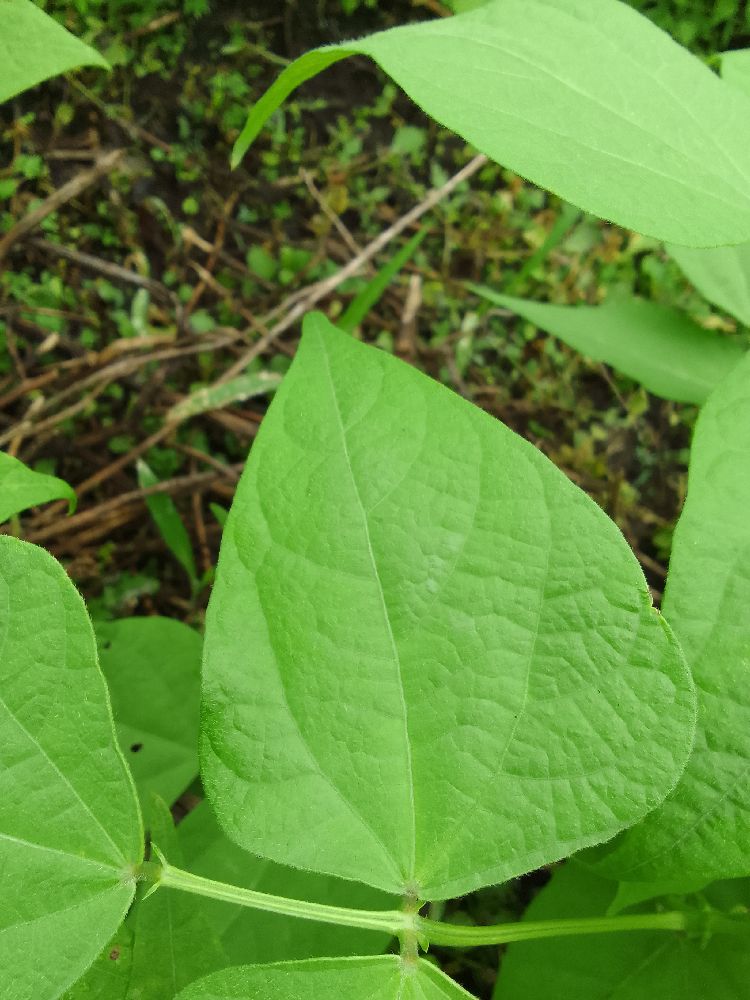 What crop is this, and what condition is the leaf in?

common bean, healthy
